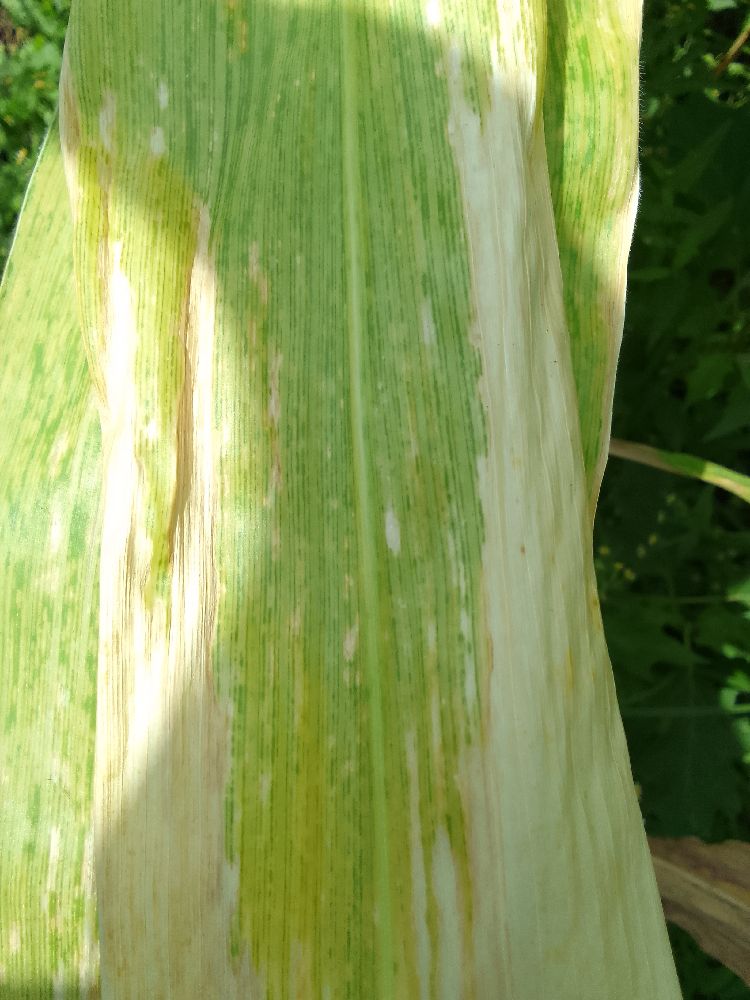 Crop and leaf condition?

maize, maize lethal necrosis
